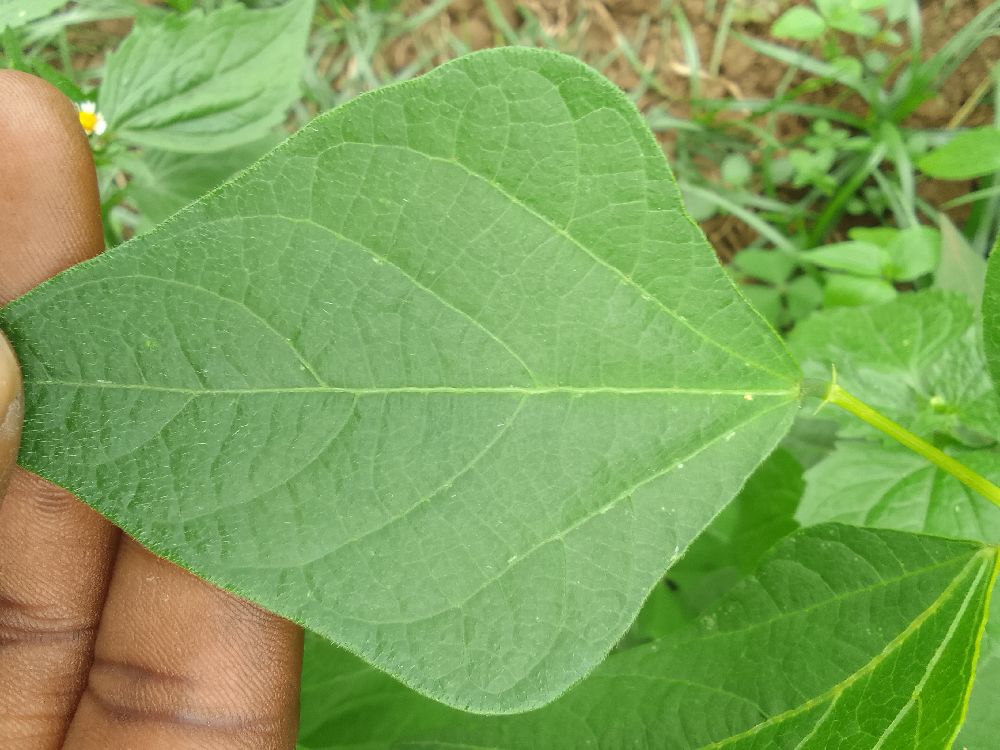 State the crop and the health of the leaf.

common bean, healthy
